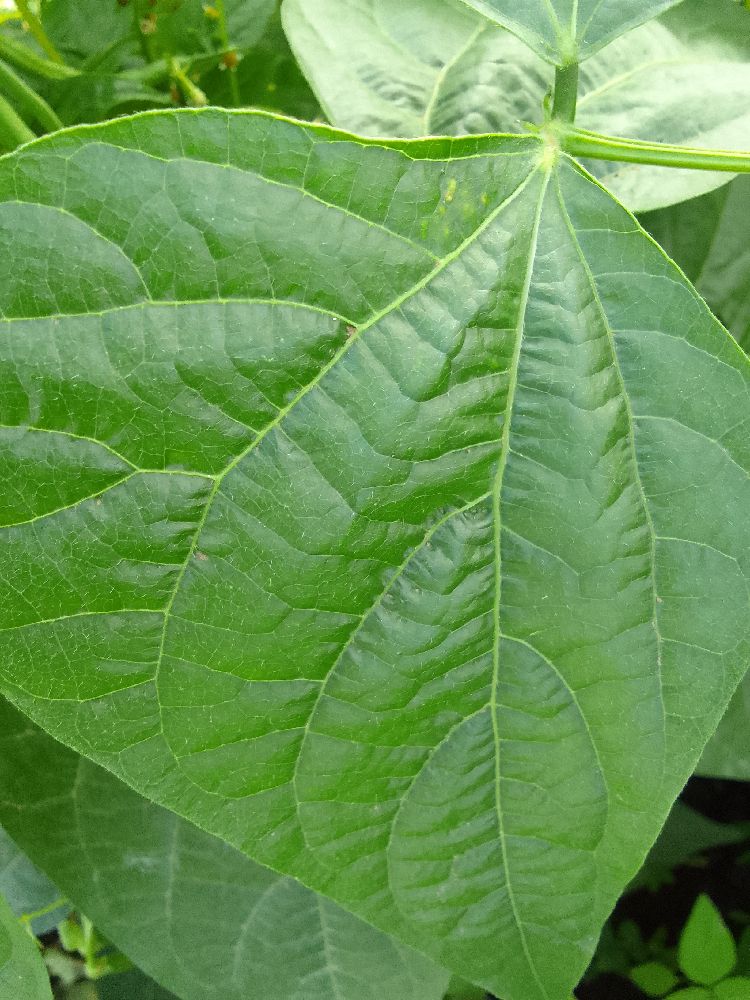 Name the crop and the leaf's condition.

common bean, healthy
